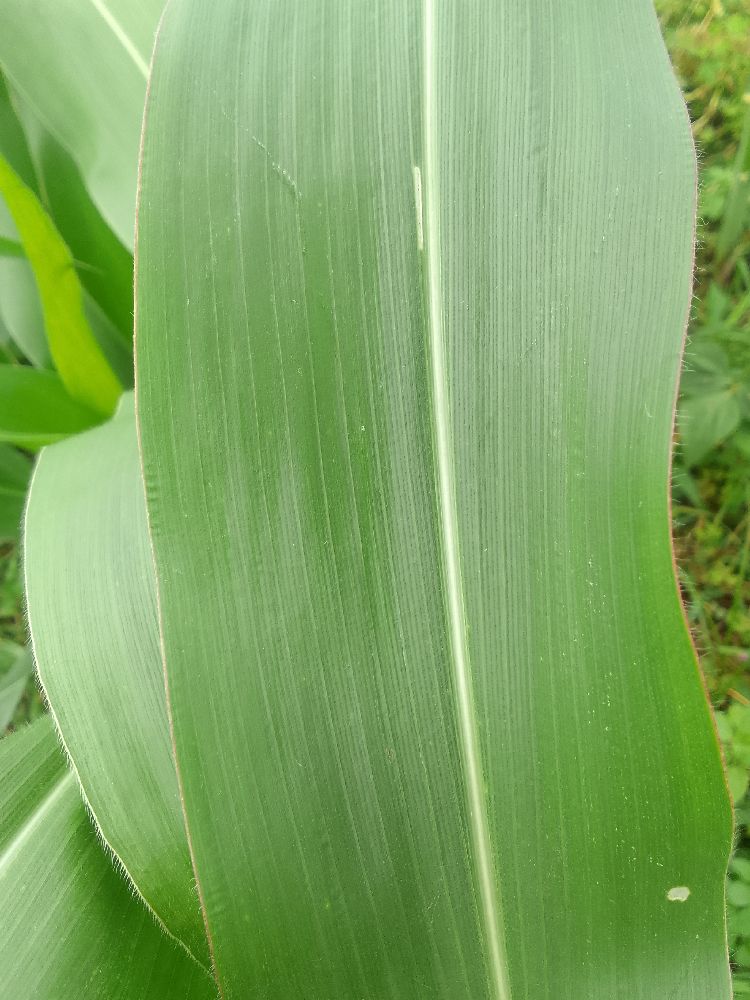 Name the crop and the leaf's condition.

maize, healthy
